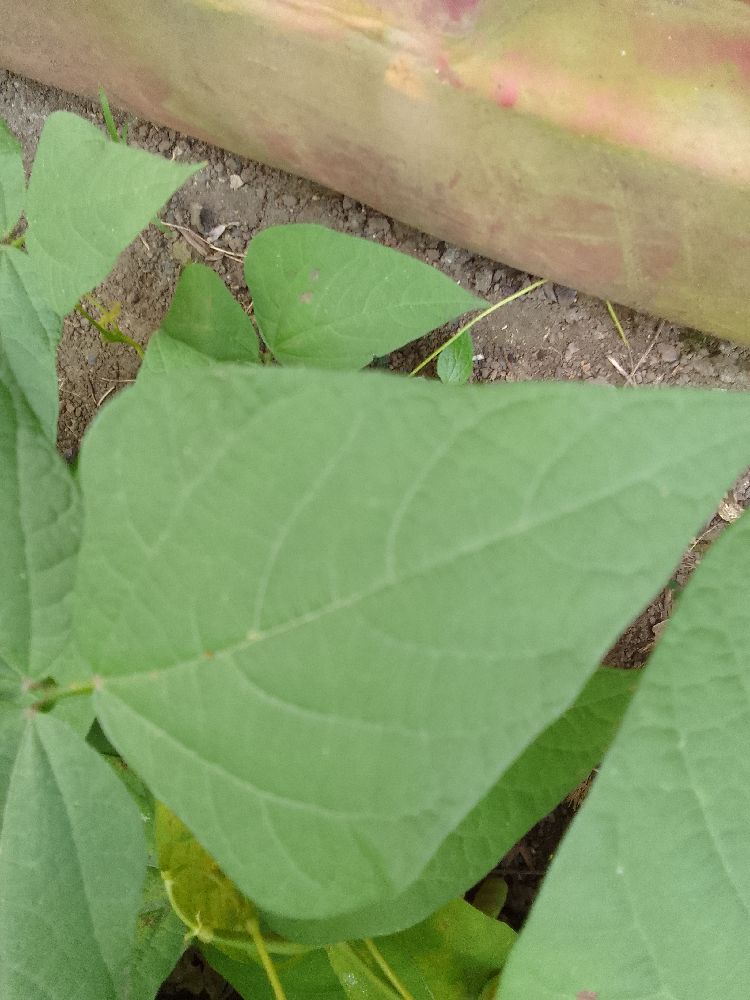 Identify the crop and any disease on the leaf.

common bean, healthy
